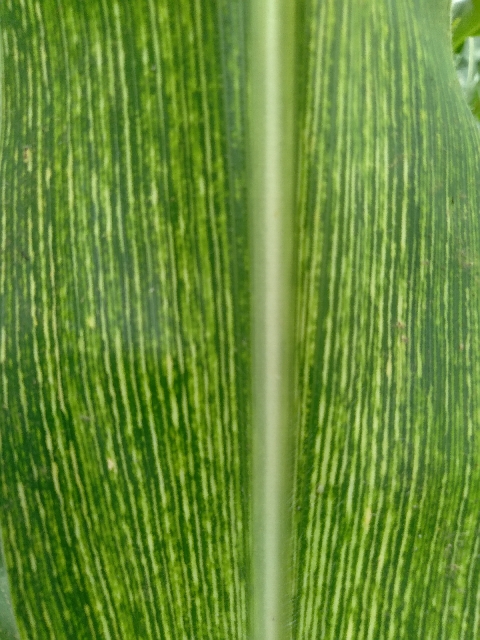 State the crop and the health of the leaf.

maize, maize streak virus
